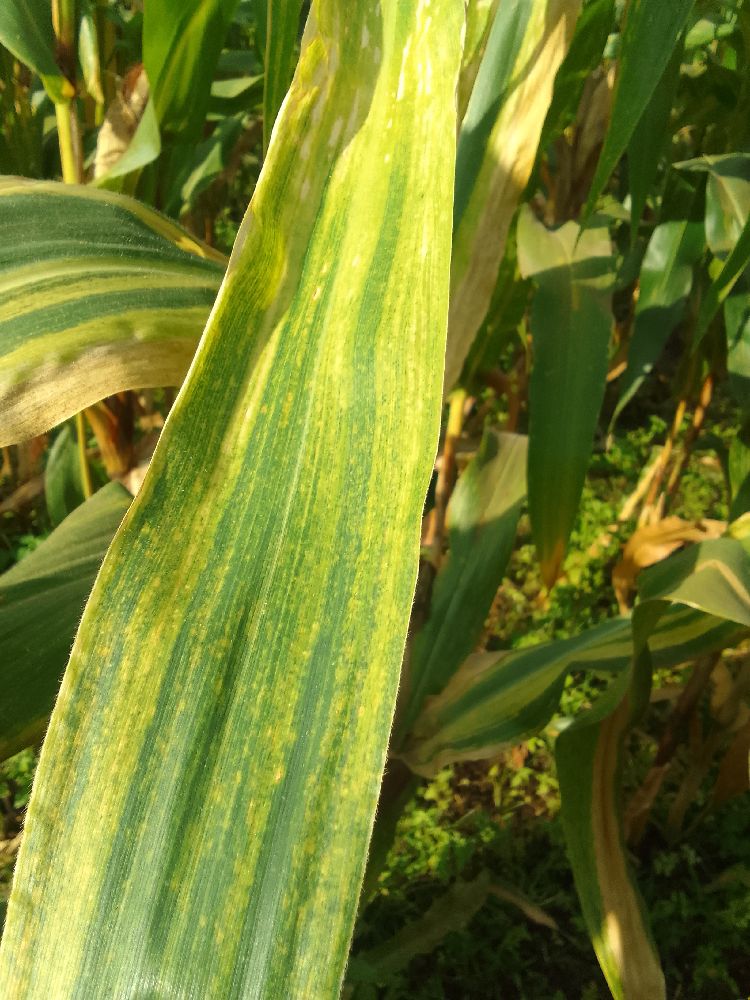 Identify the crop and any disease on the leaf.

maize, maize lethal necrosis
